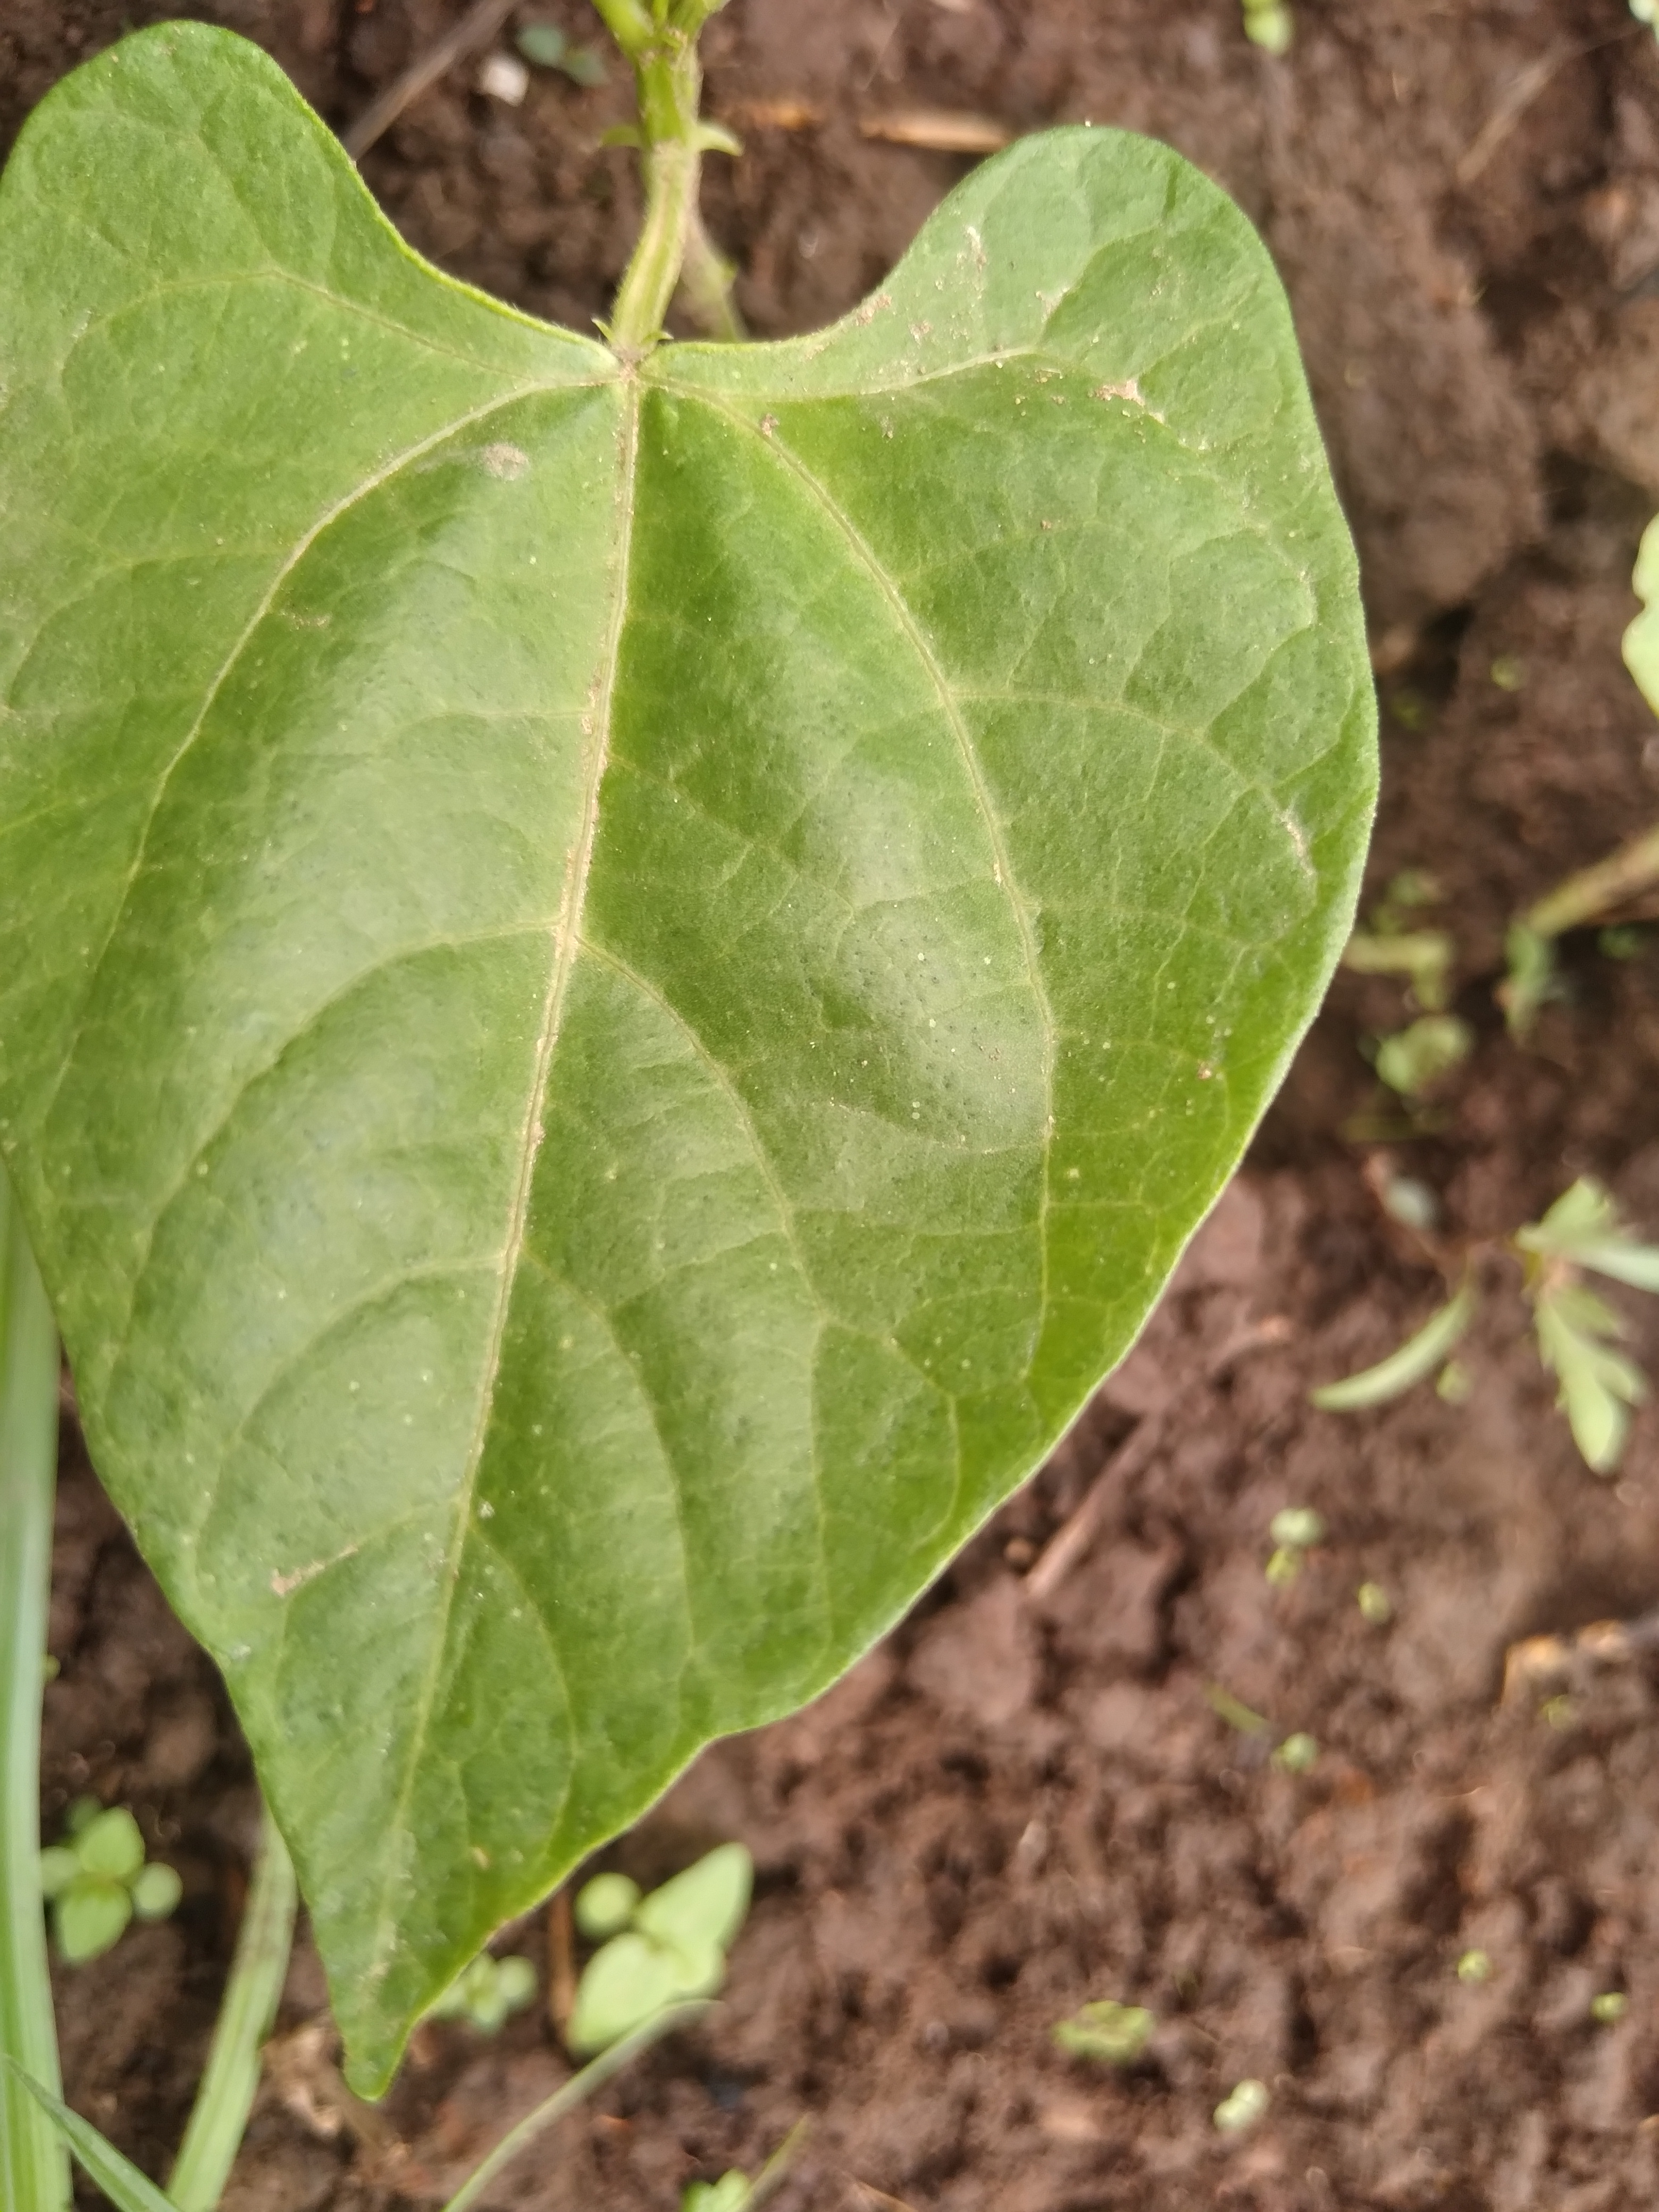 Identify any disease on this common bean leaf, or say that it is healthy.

healthy
